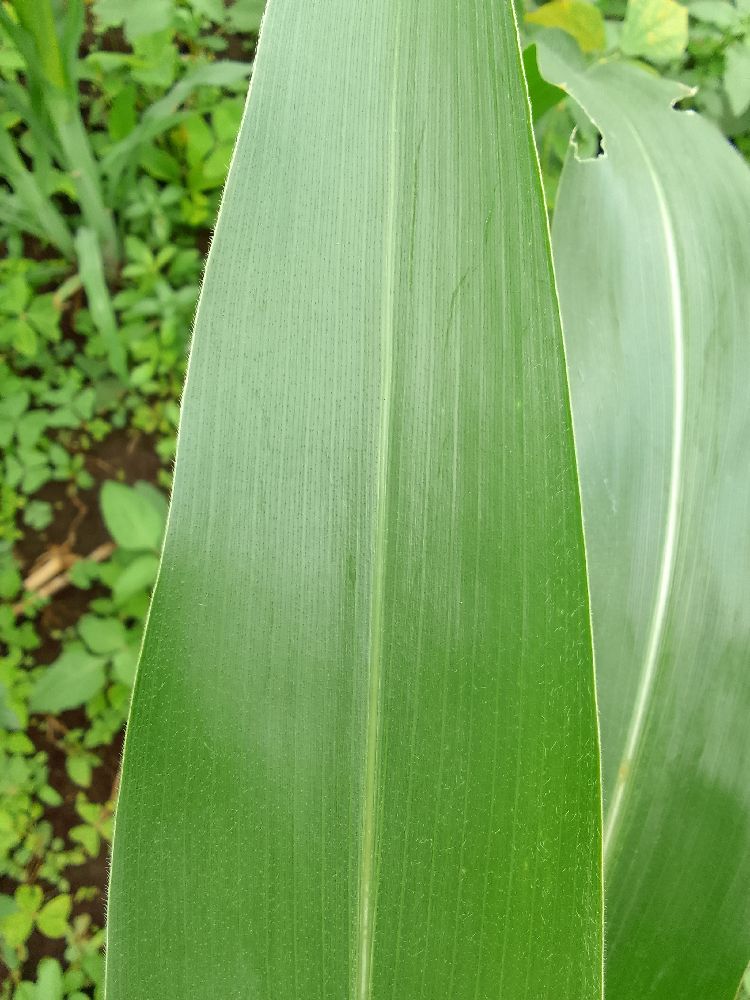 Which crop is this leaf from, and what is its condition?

maize, healthy
